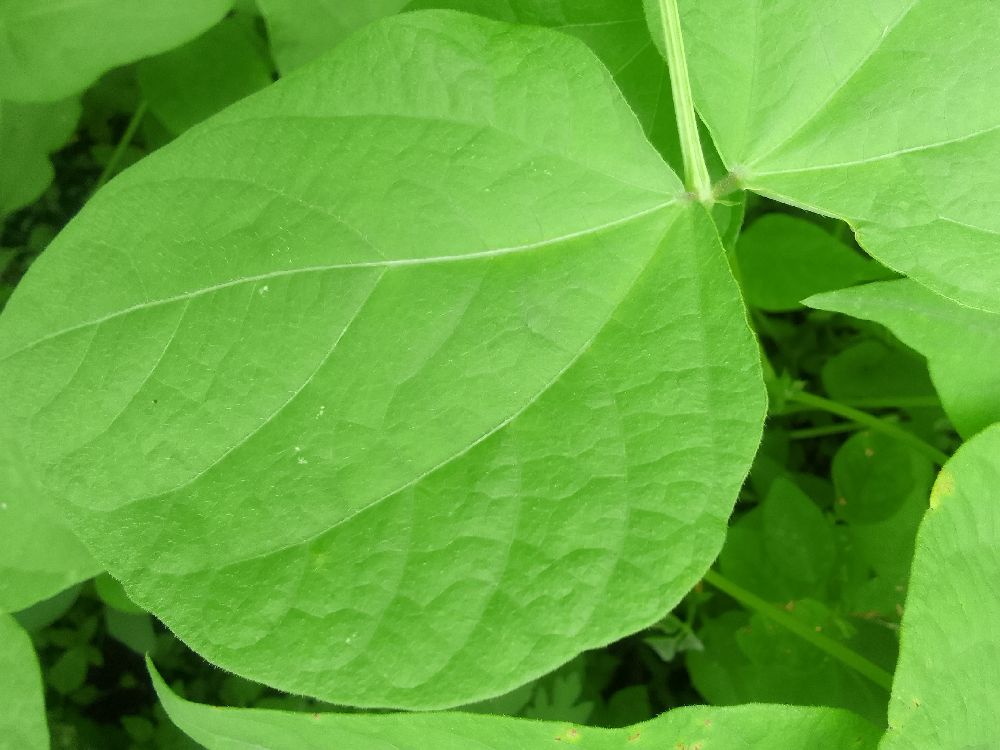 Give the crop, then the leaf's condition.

common bean, healthy
